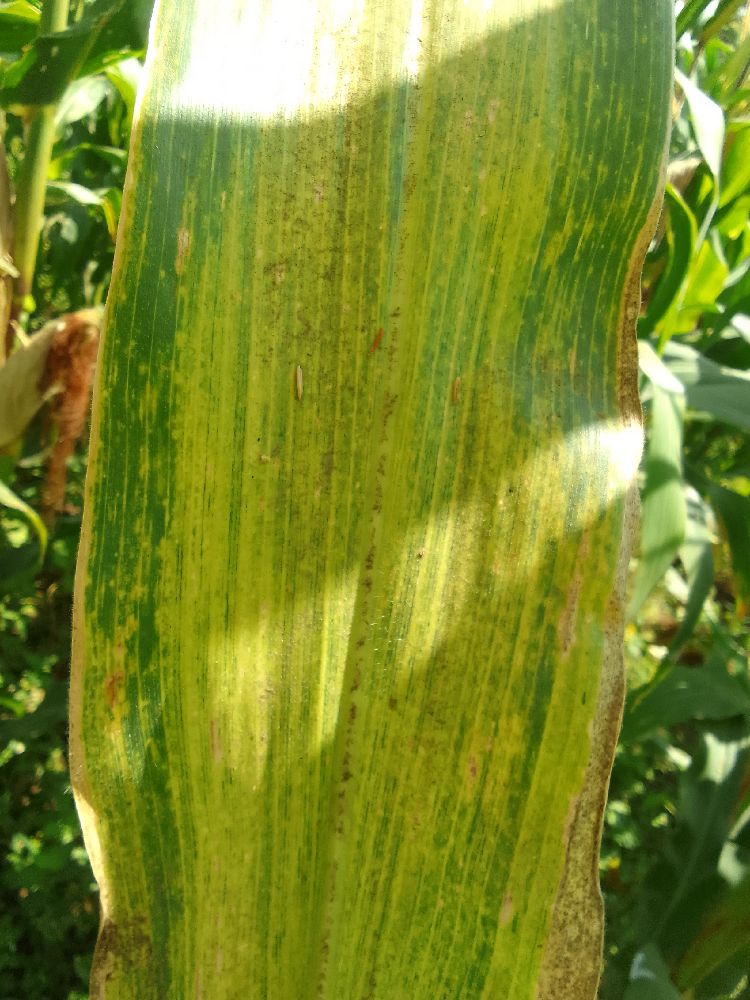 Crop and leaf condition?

maize, maize lethal necrosis
